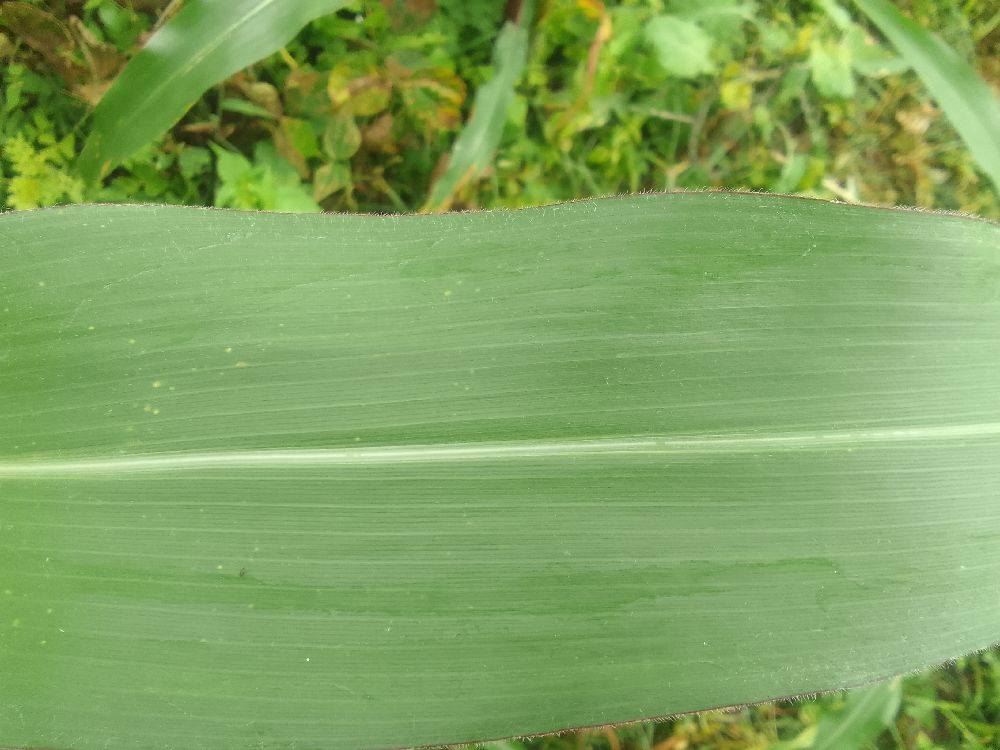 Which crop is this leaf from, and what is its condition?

maize, healthy
